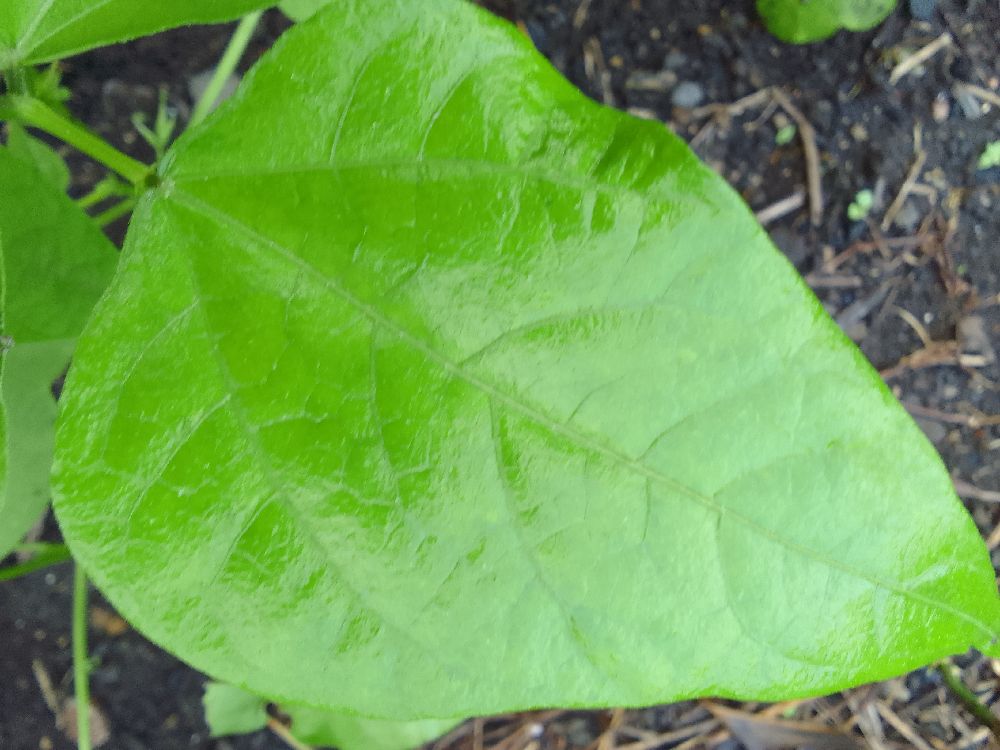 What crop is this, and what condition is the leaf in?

common bean, healthy
